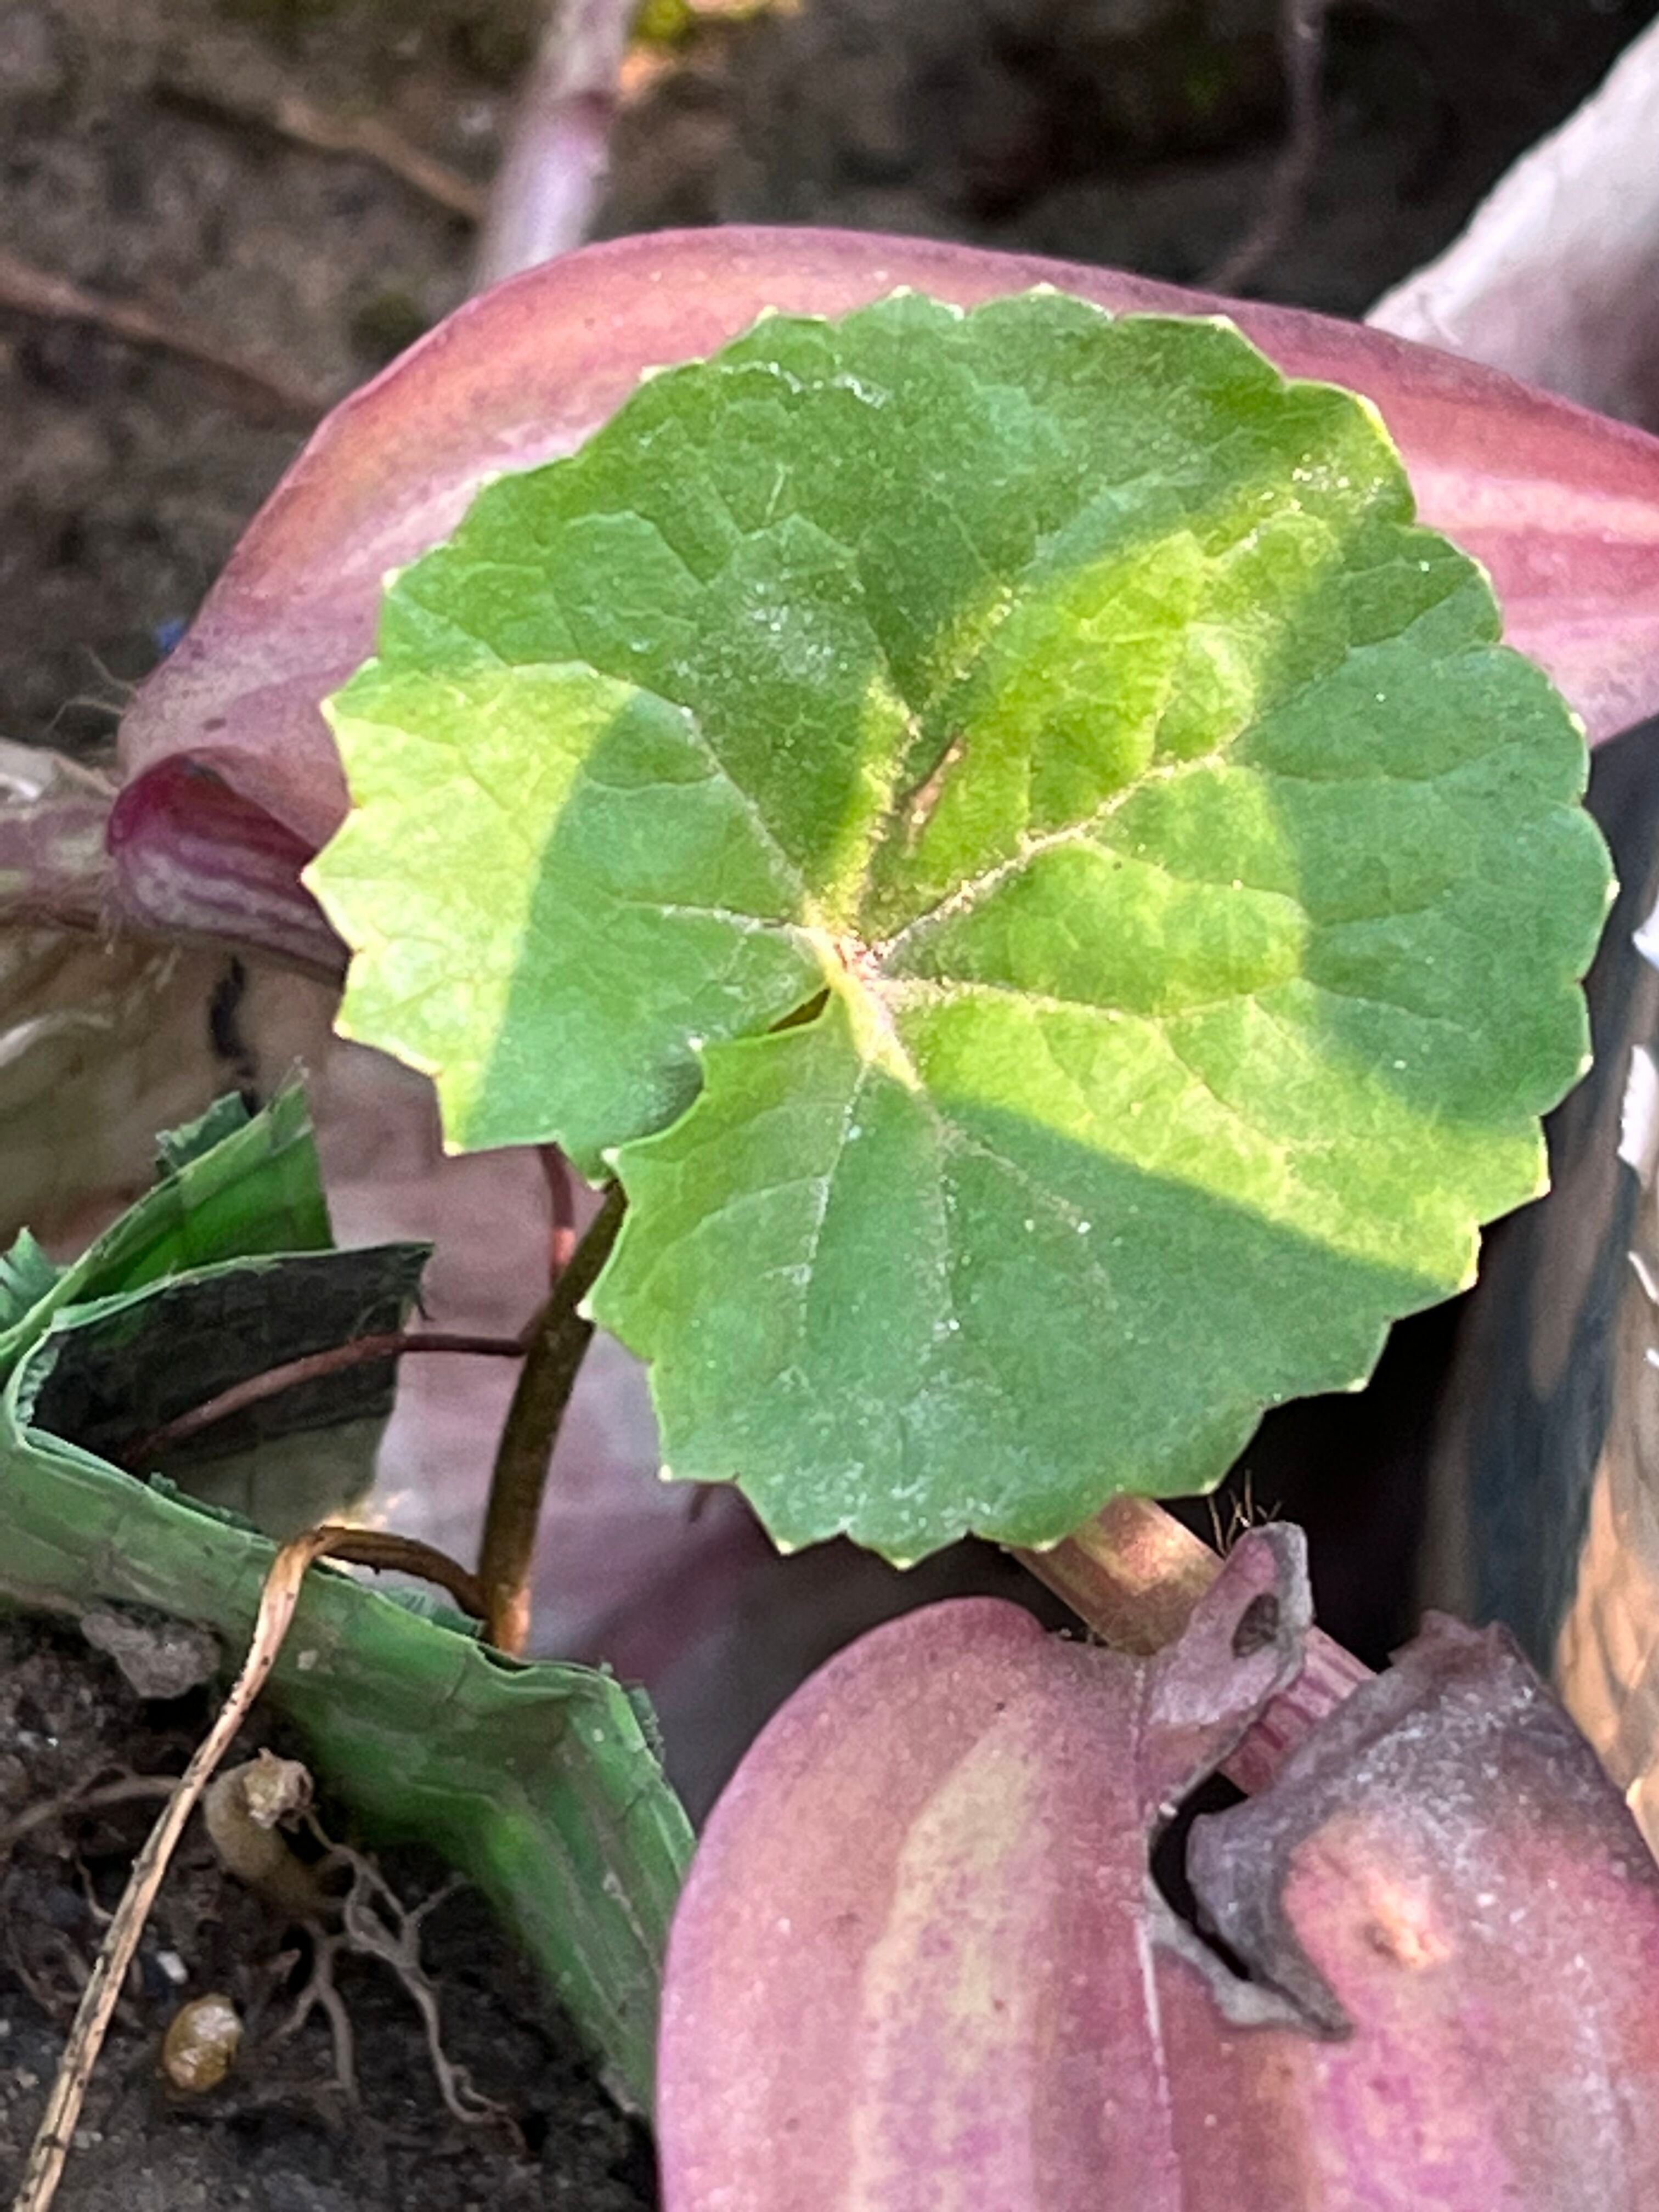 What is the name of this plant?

thankuni
